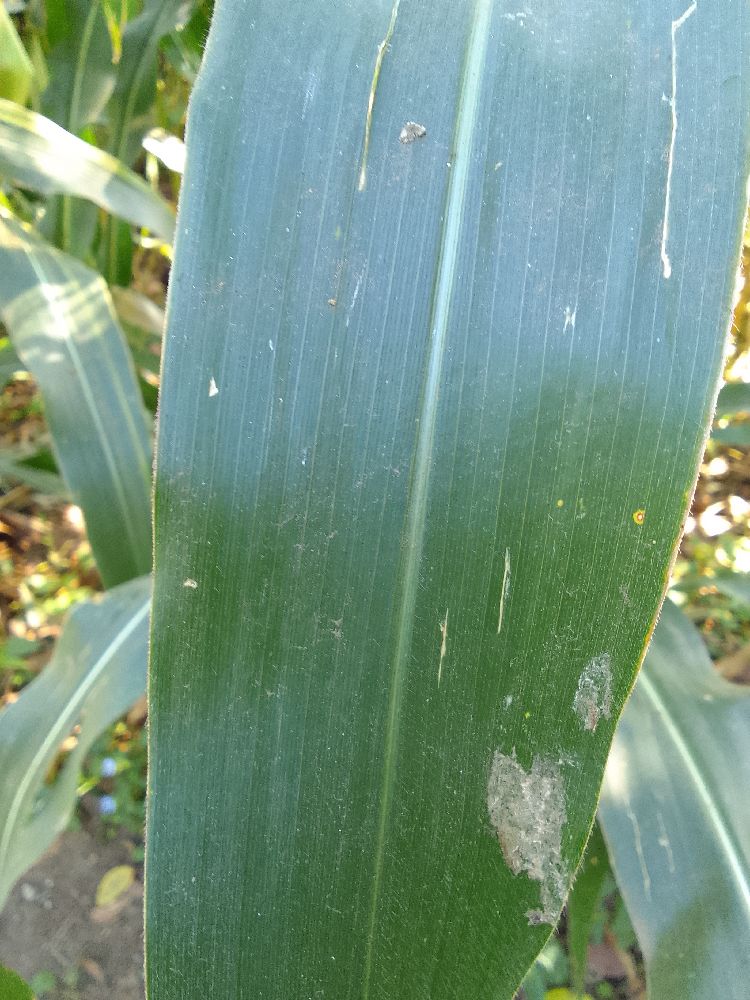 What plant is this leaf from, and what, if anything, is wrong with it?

maize, healthy
